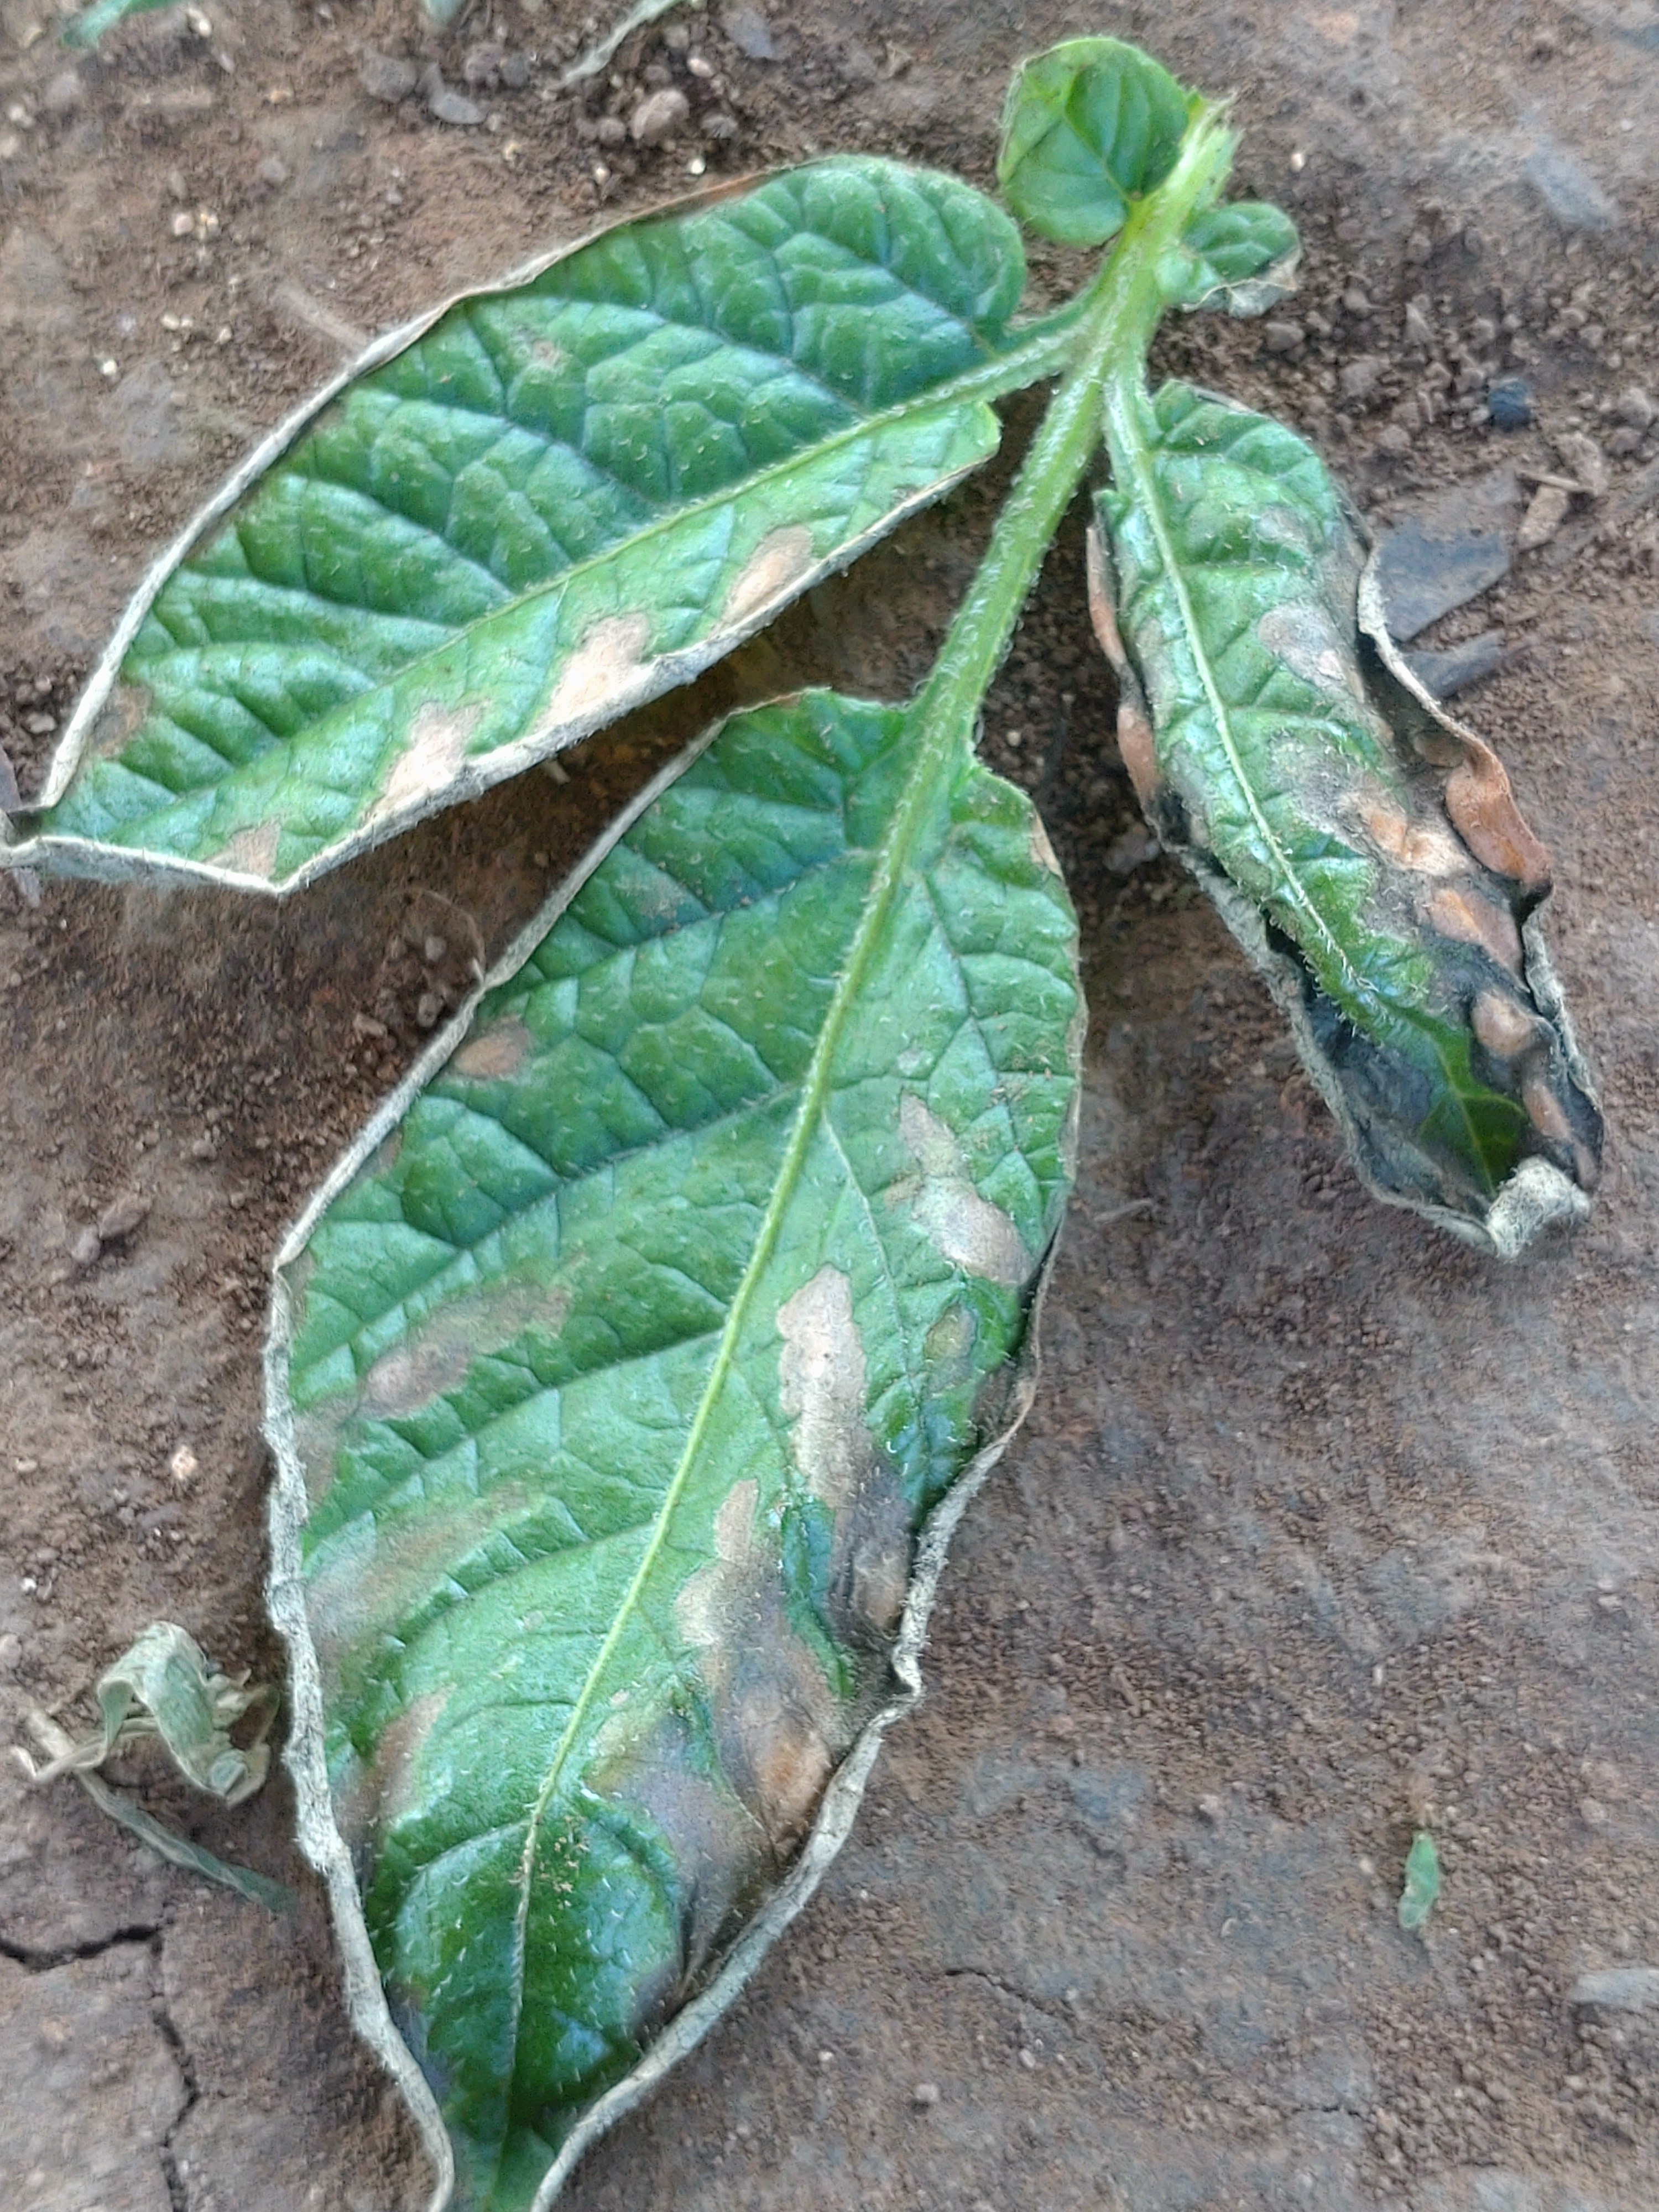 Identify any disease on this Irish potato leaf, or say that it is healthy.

early blight
